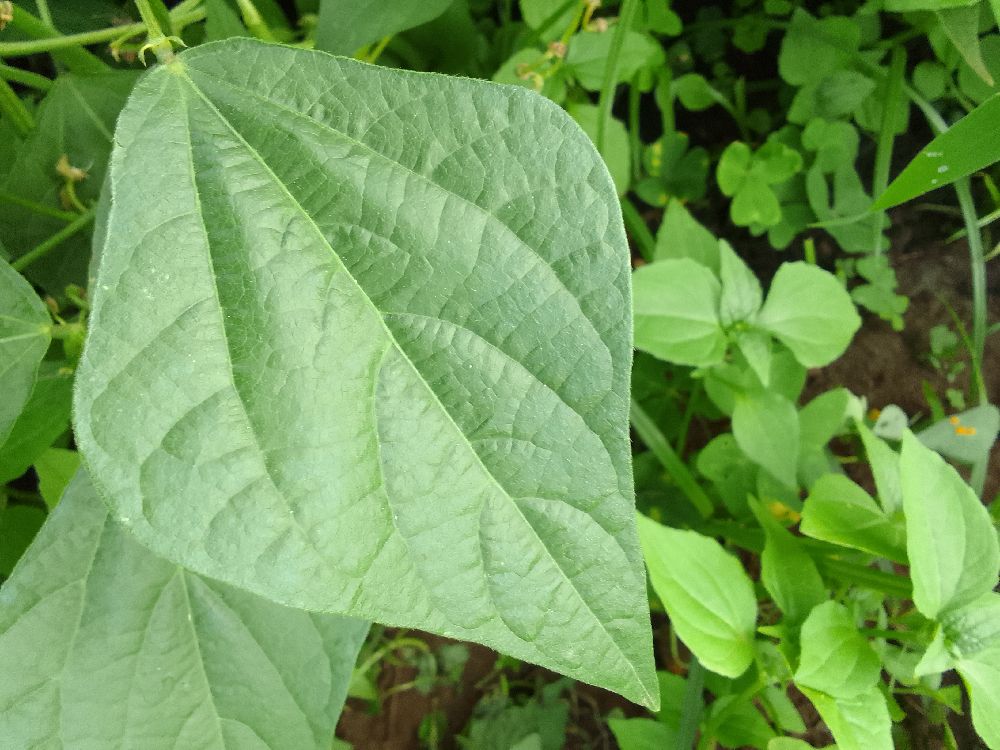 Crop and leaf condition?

common bean, healthy
